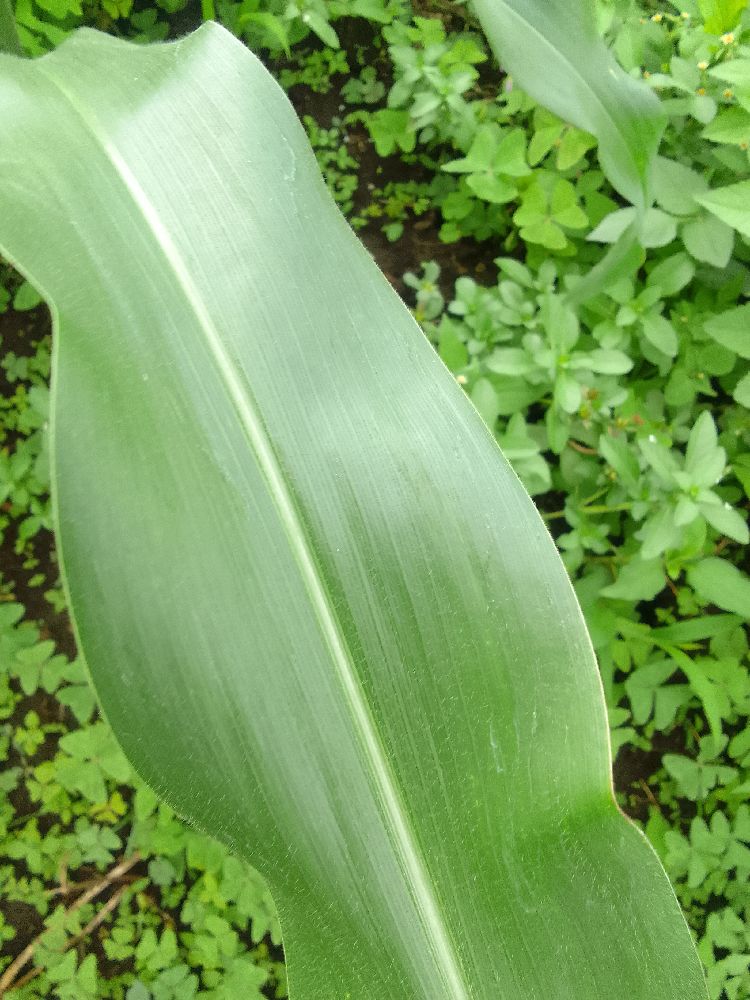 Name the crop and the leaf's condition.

maize, healthy
